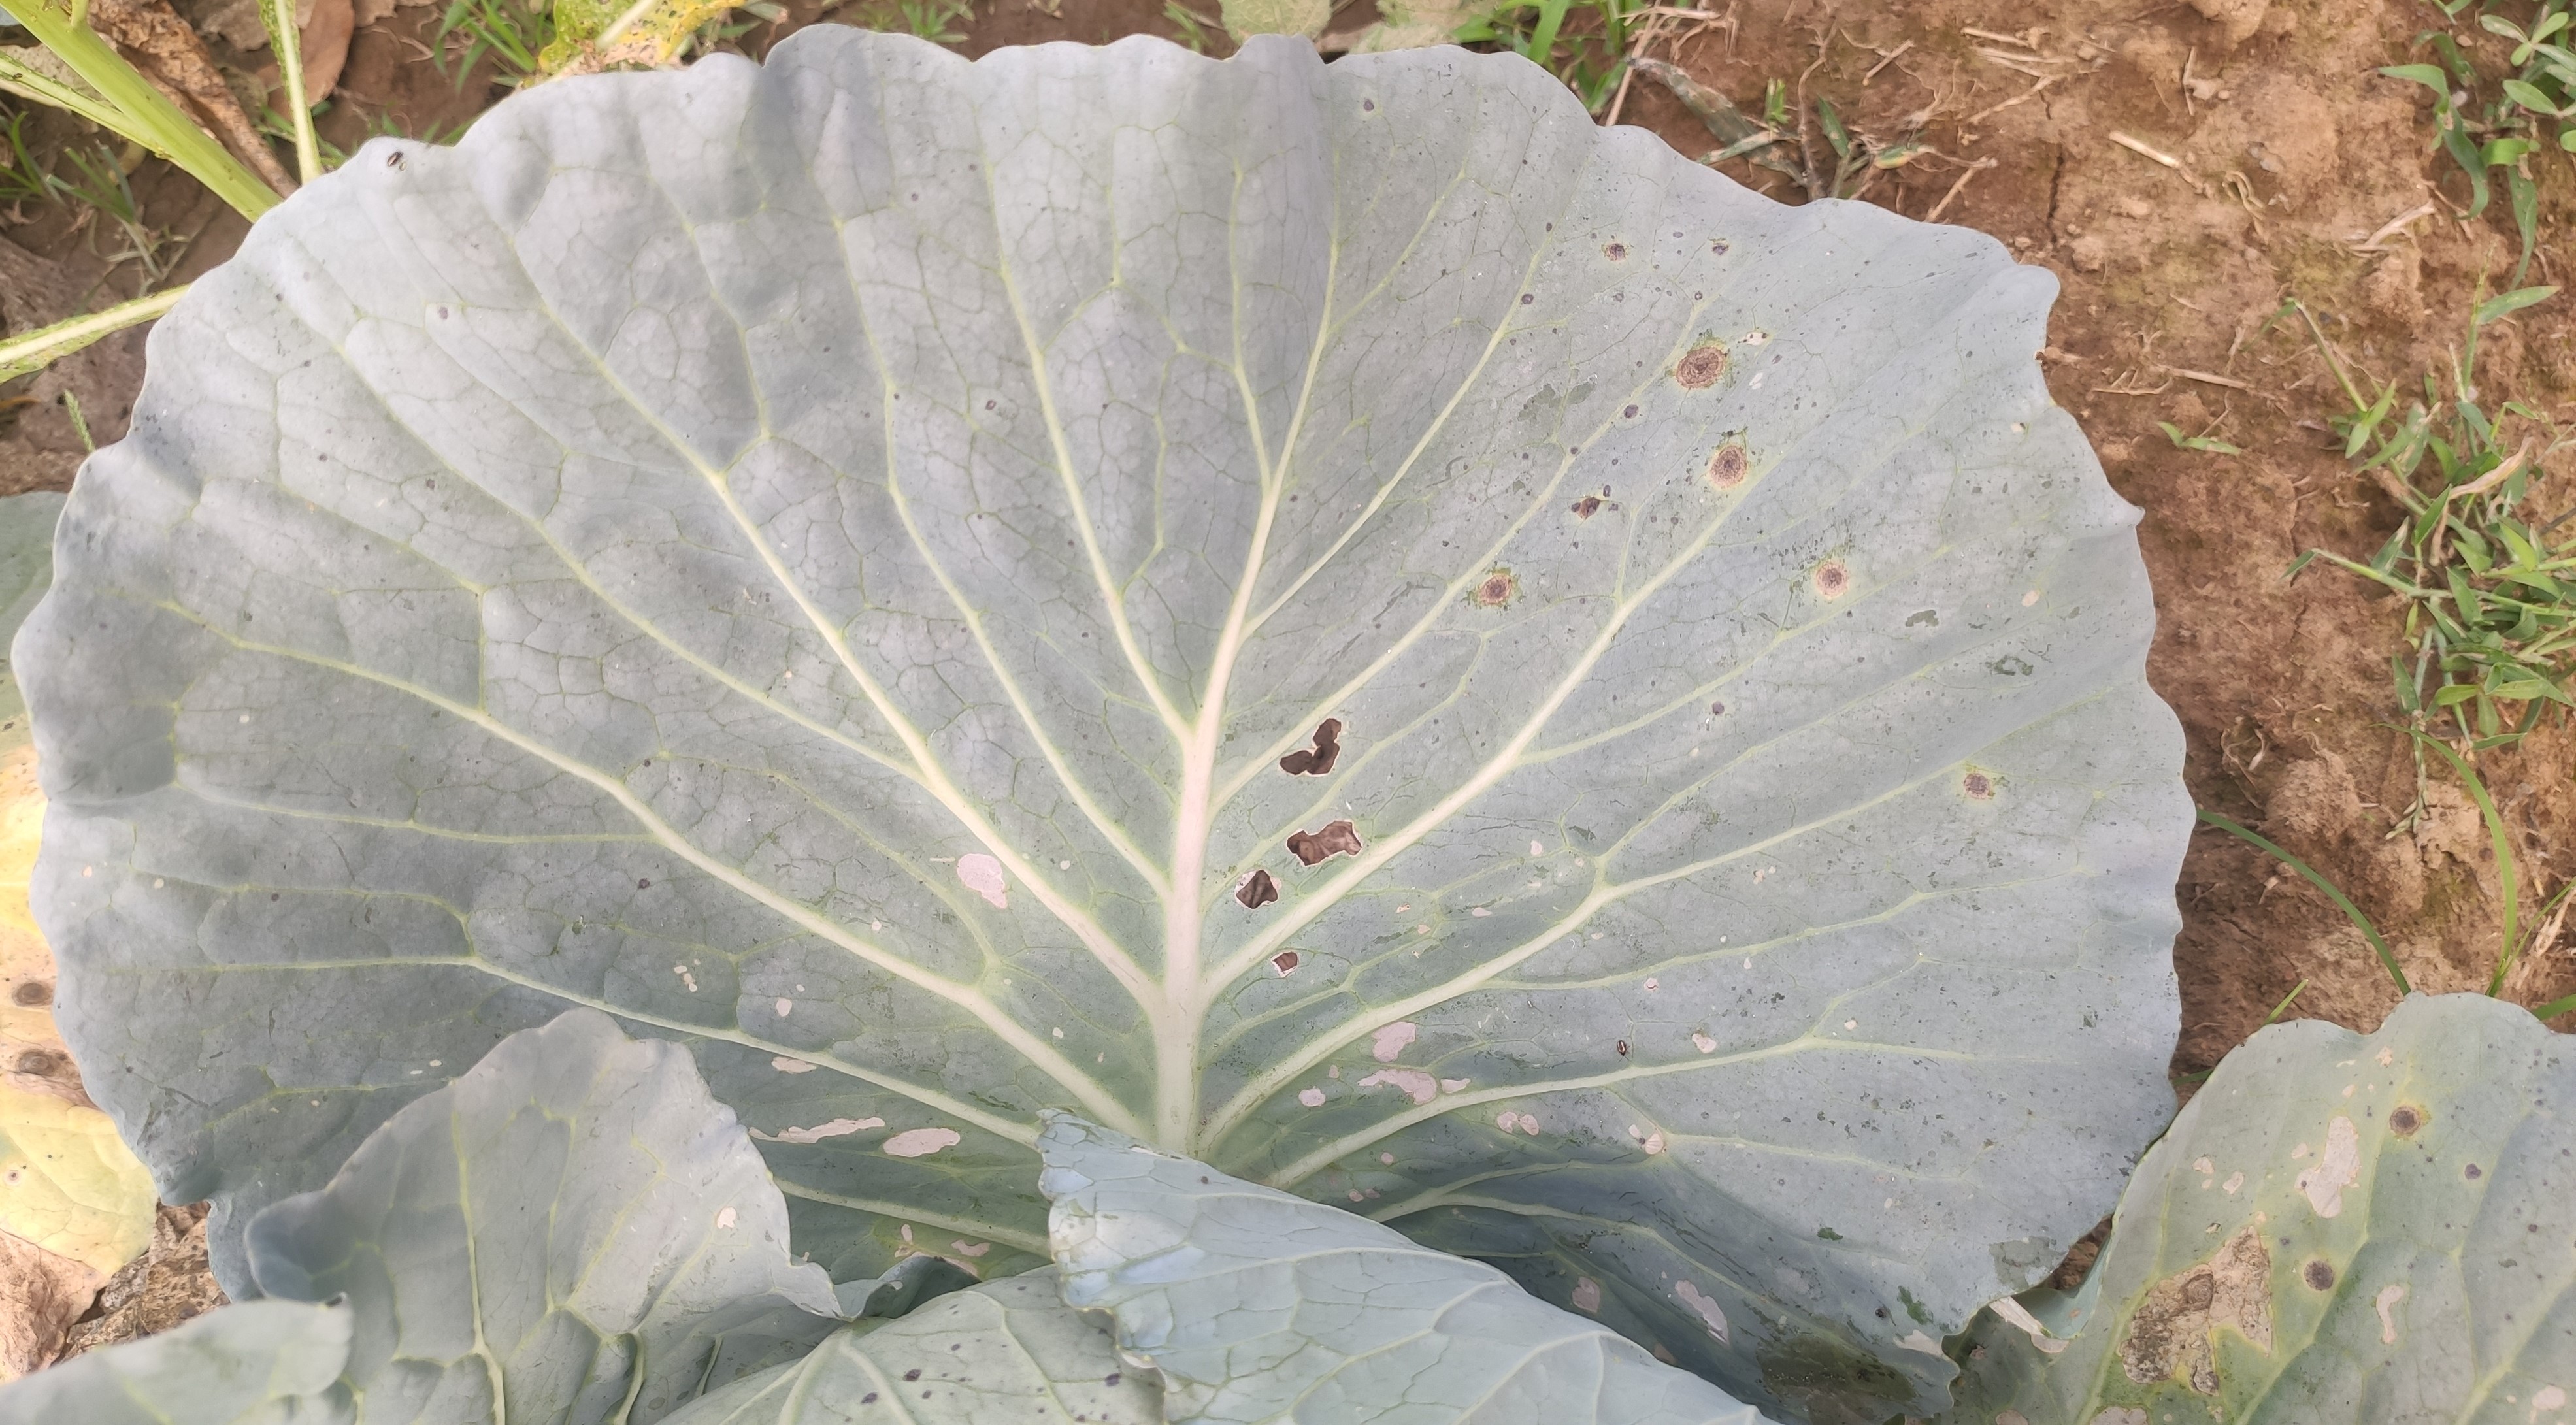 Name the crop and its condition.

cabbage, alternaria
